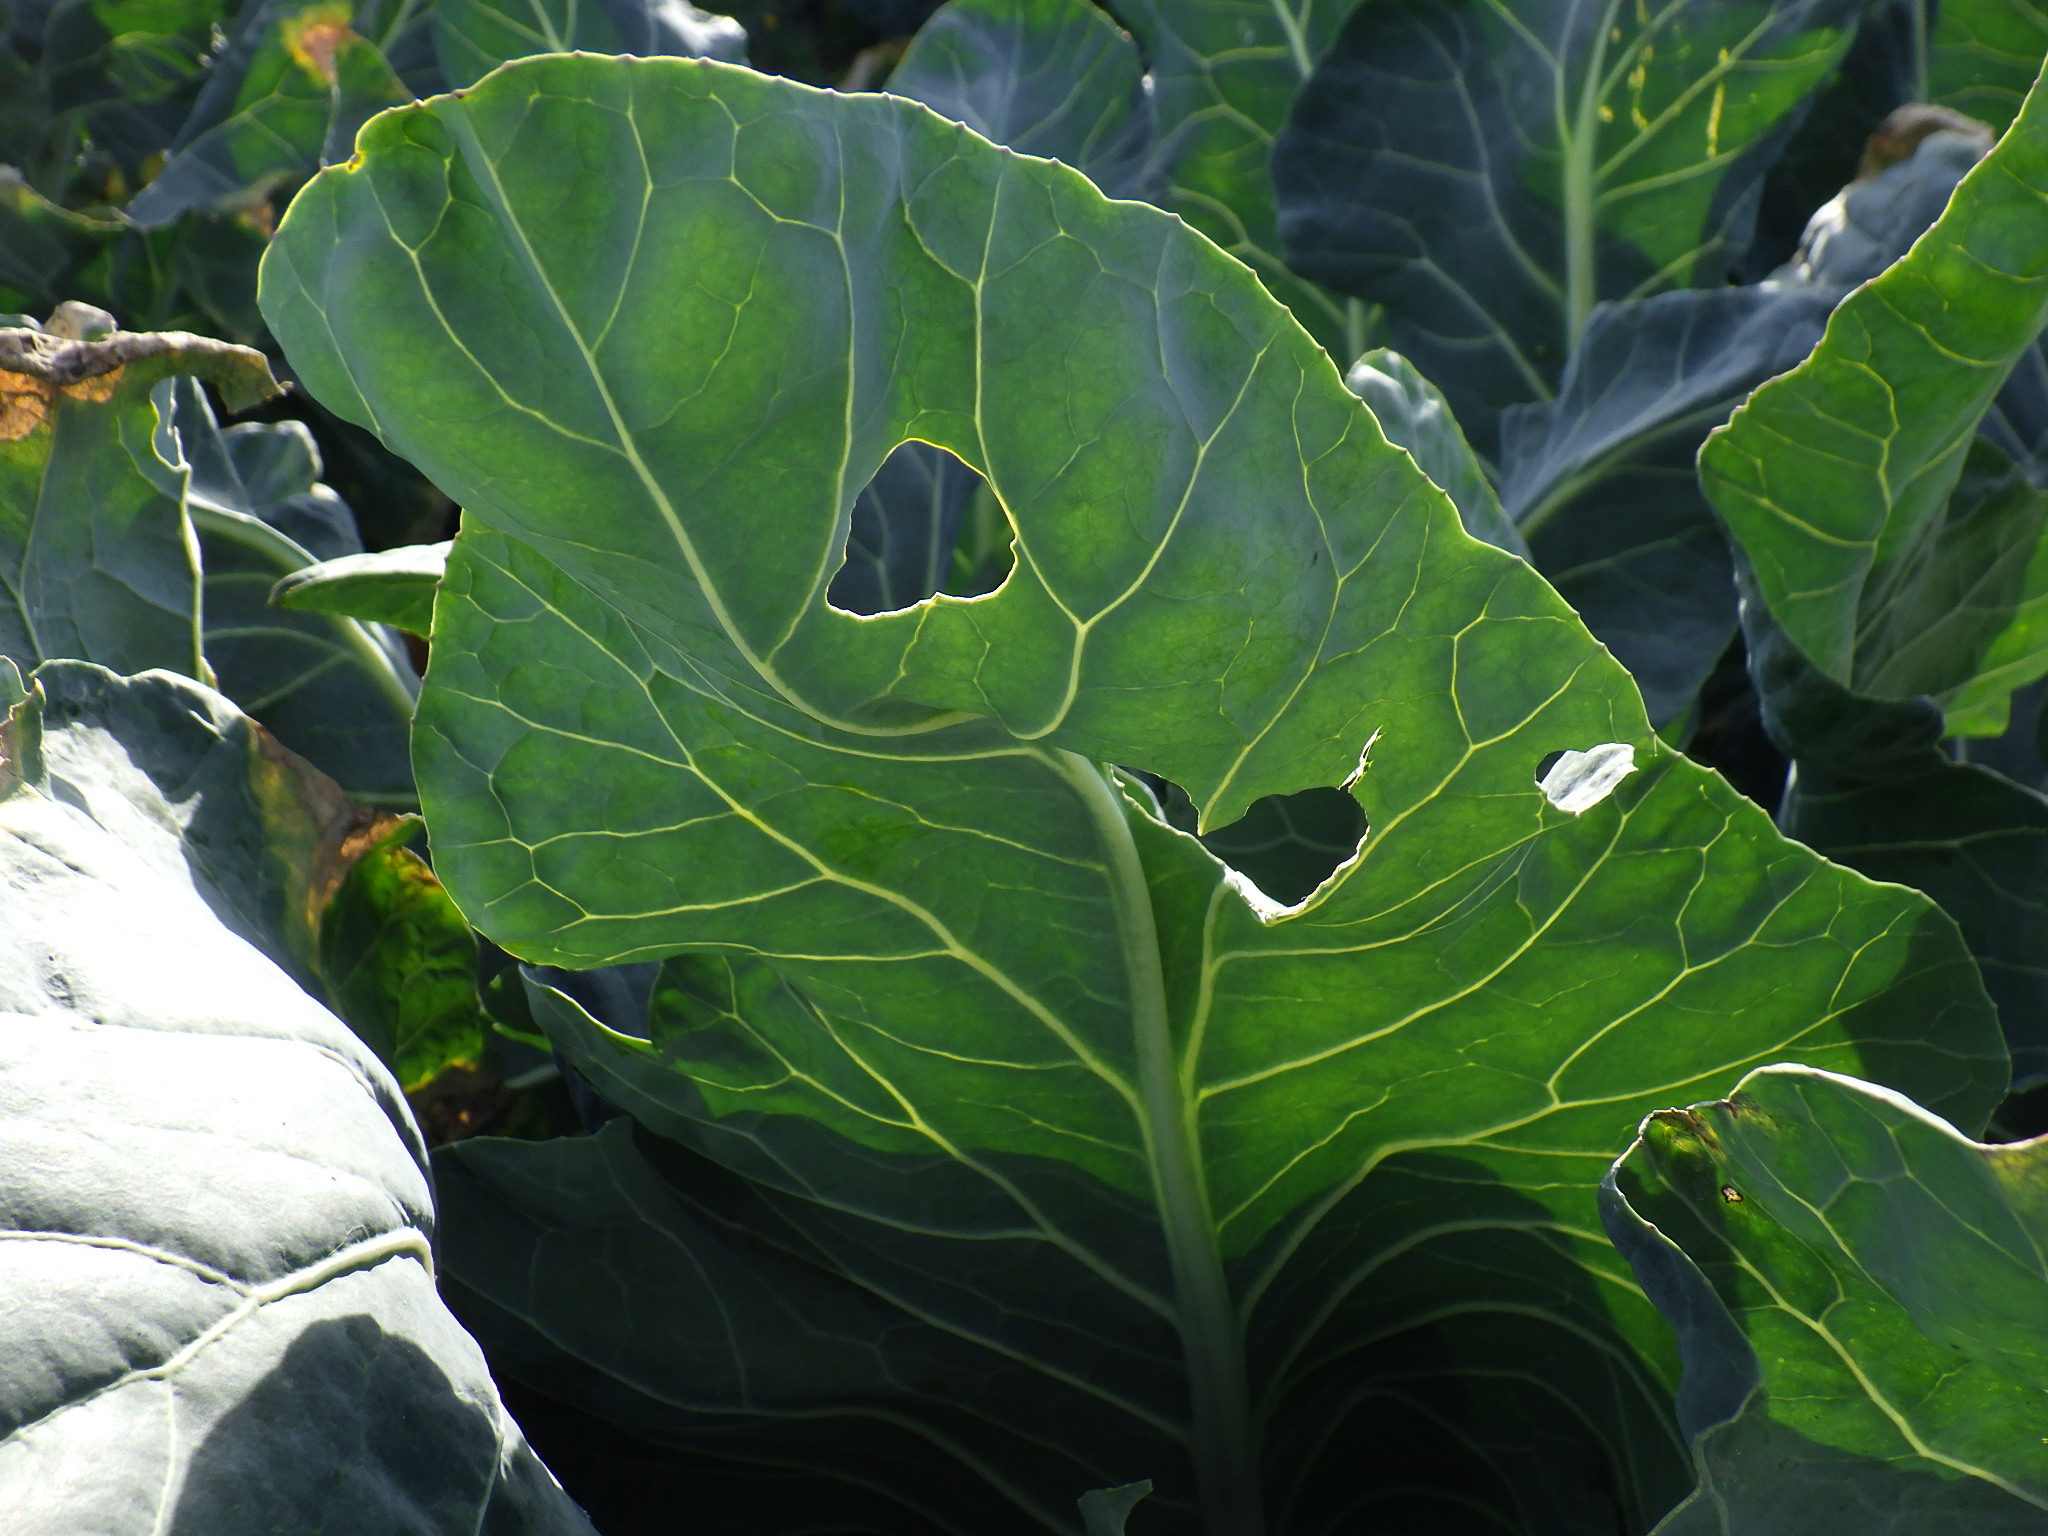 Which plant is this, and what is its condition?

broccoli, downy mildew, phytophagous
